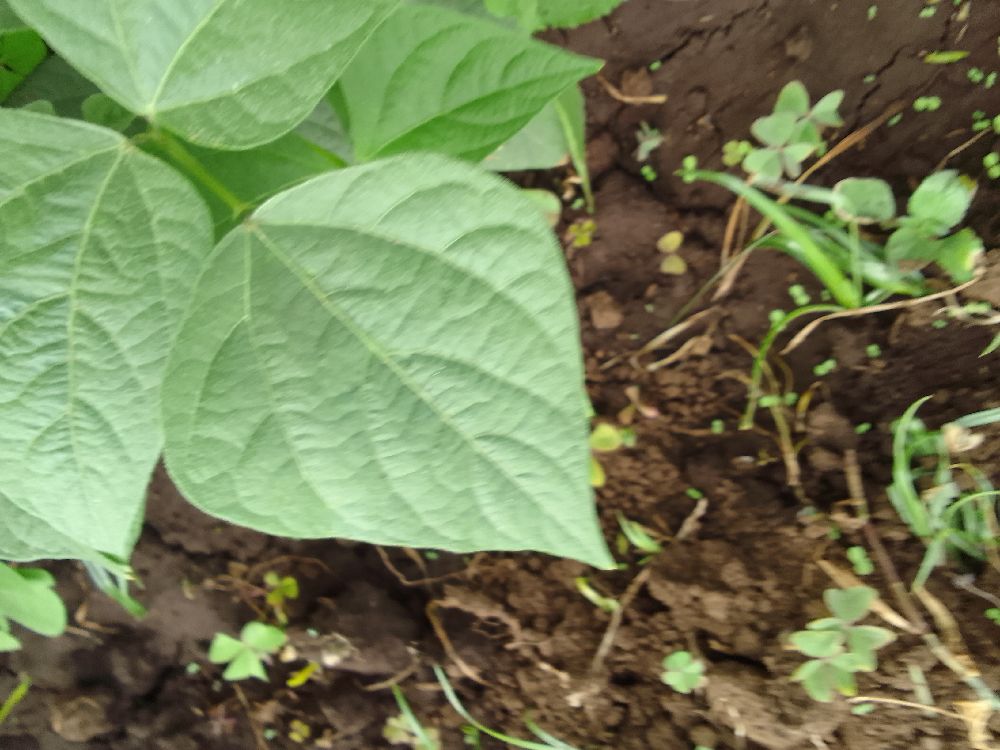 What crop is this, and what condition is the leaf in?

common bean, healthy
